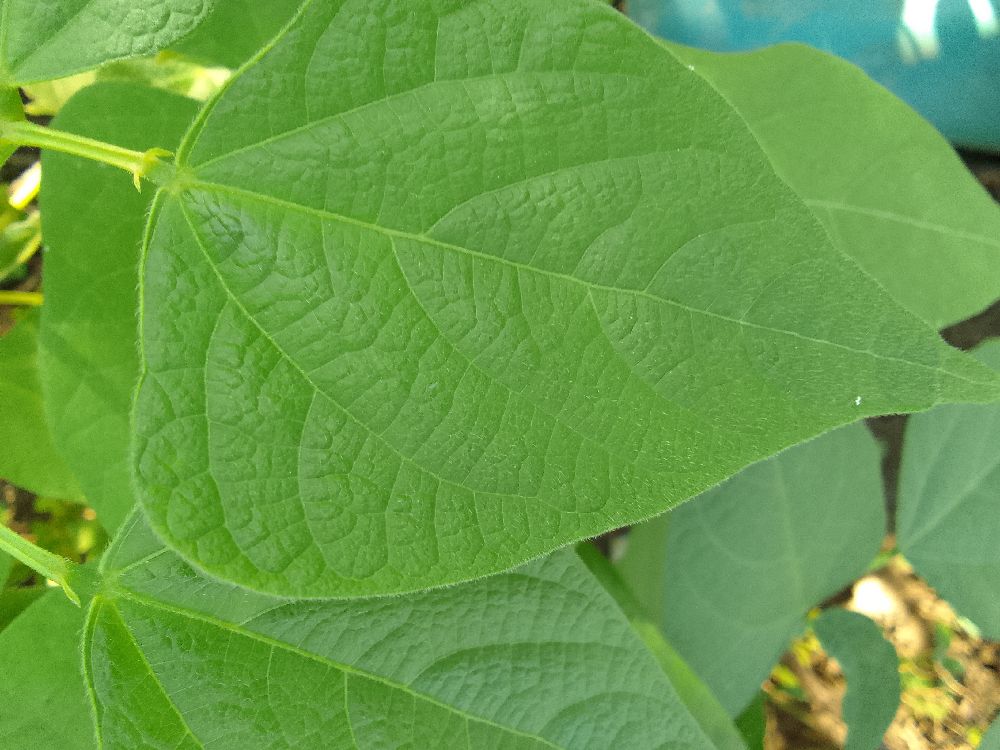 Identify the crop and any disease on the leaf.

common bean, healthy
